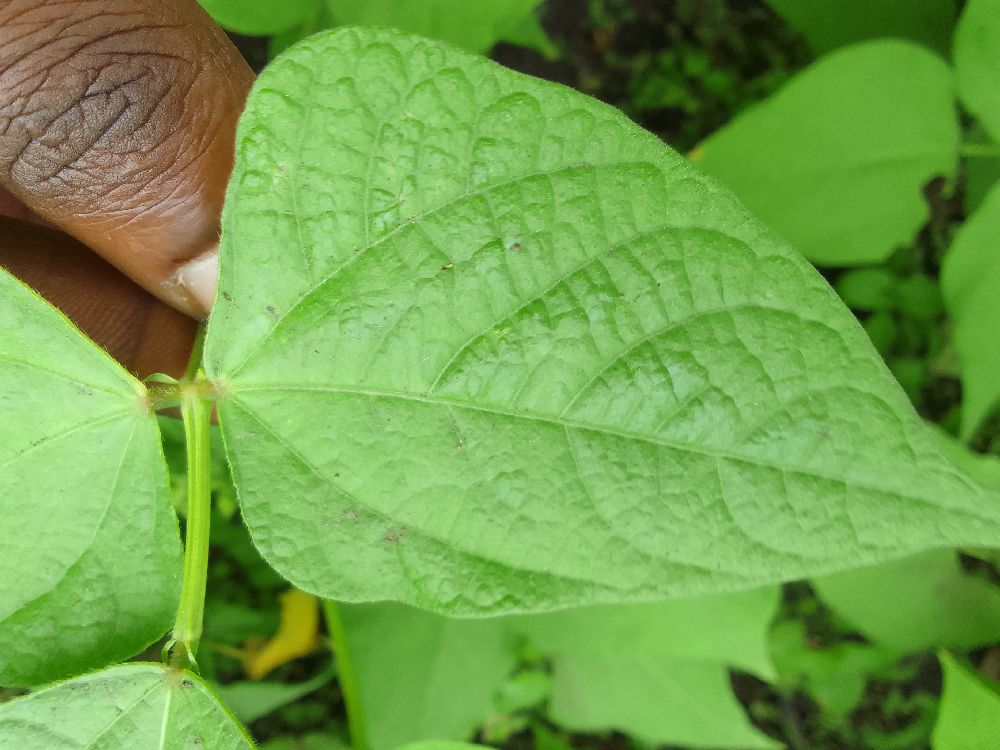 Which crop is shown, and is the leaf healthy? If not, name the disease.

common bean, healthy
